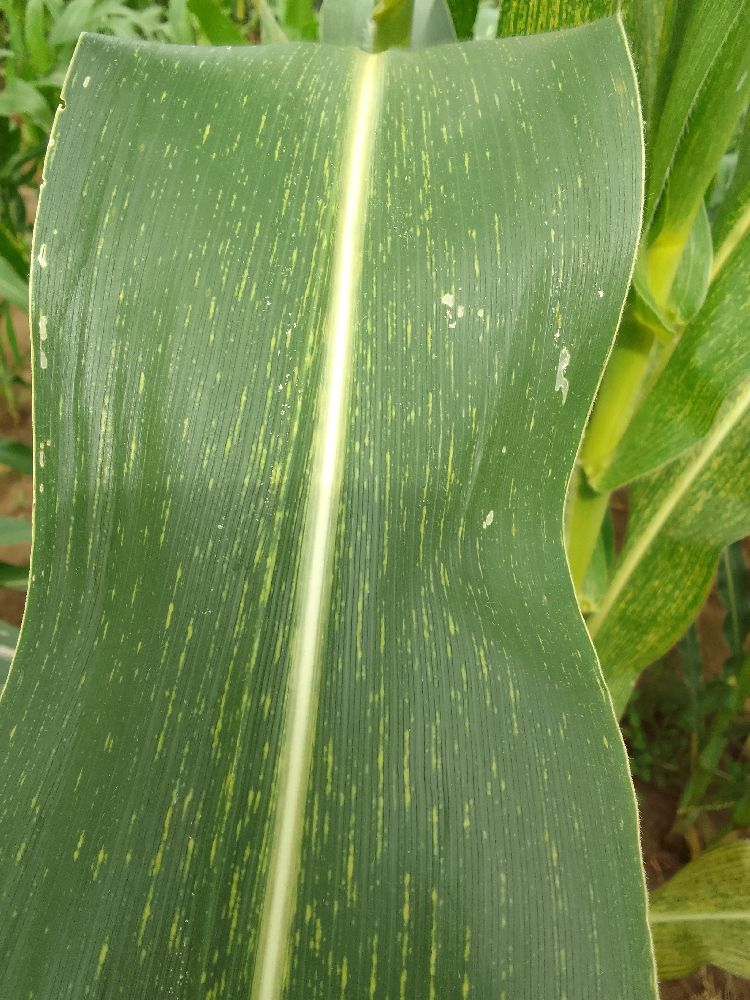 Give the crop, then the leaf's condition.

maize, maize streak virus
